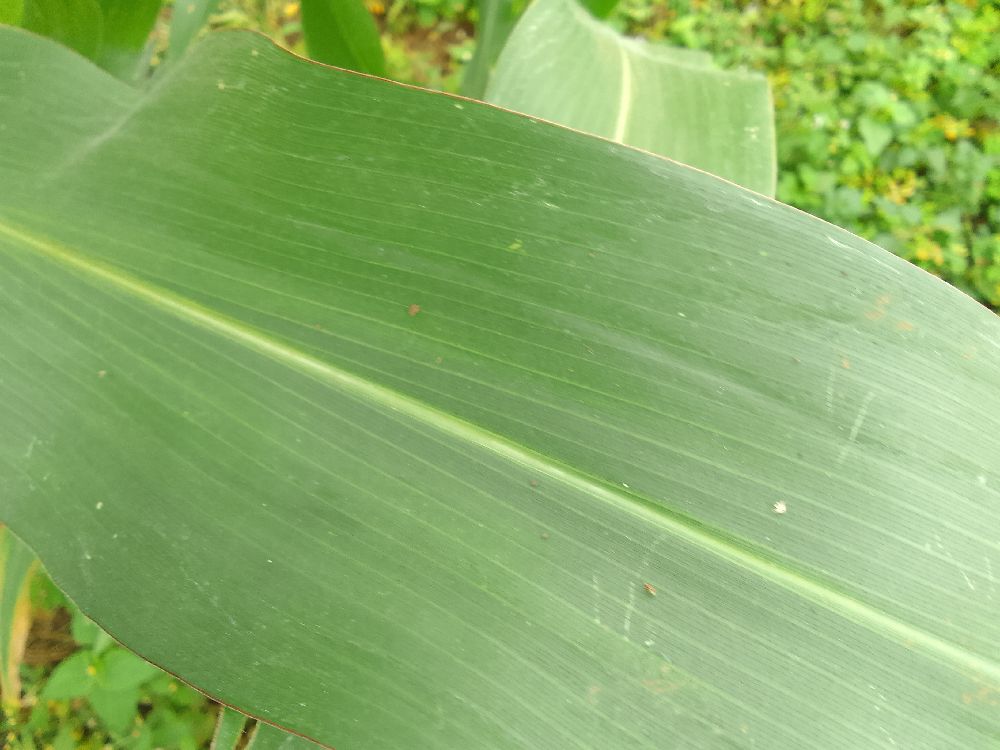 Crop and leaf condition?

maize, healthy
